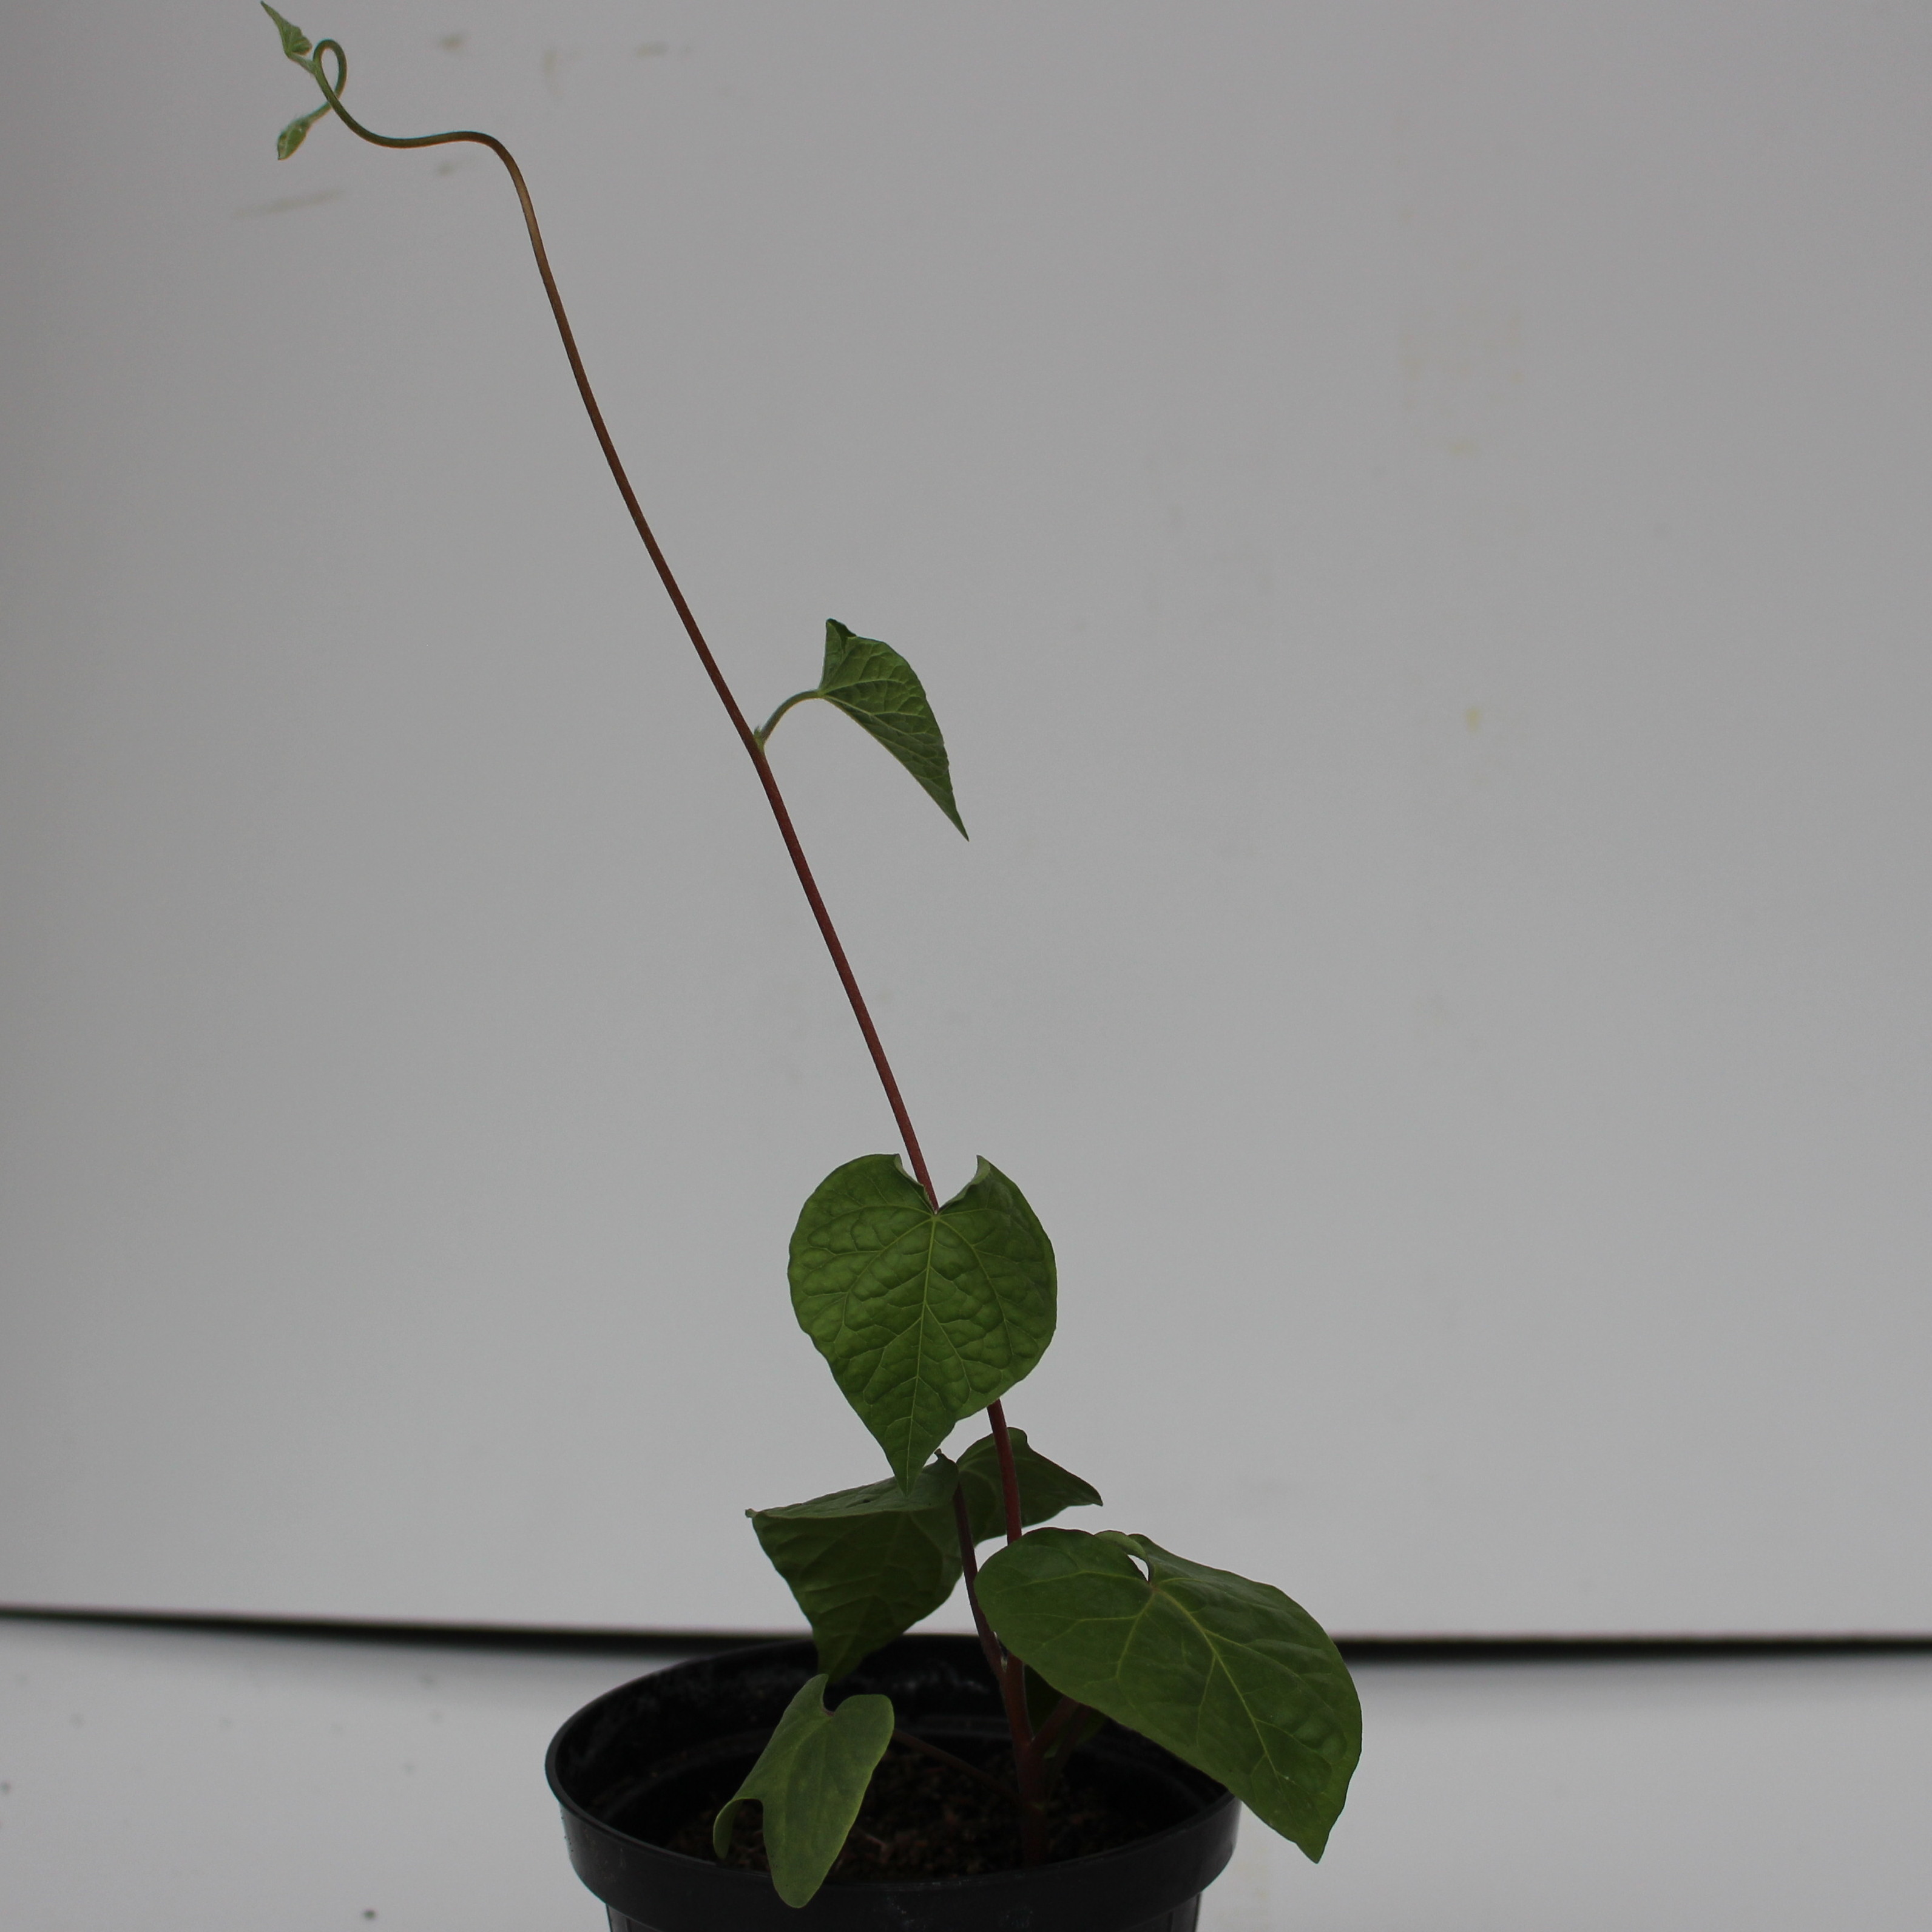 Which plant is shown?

Convolvulus arvensis
